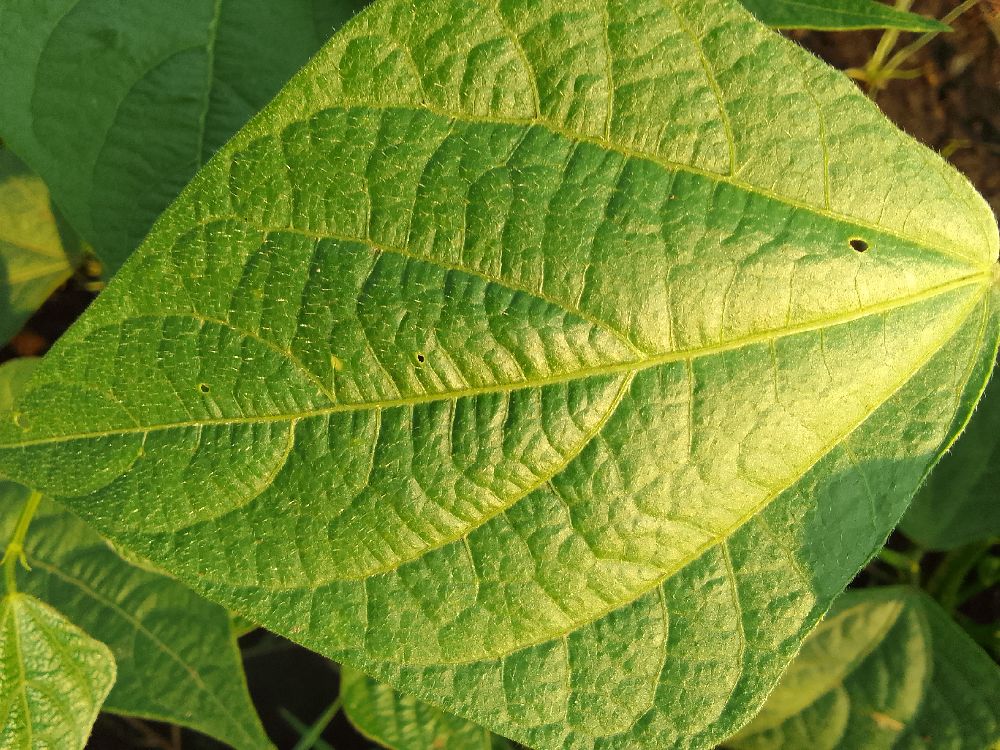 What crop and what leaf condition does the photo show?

common bean, healthy
